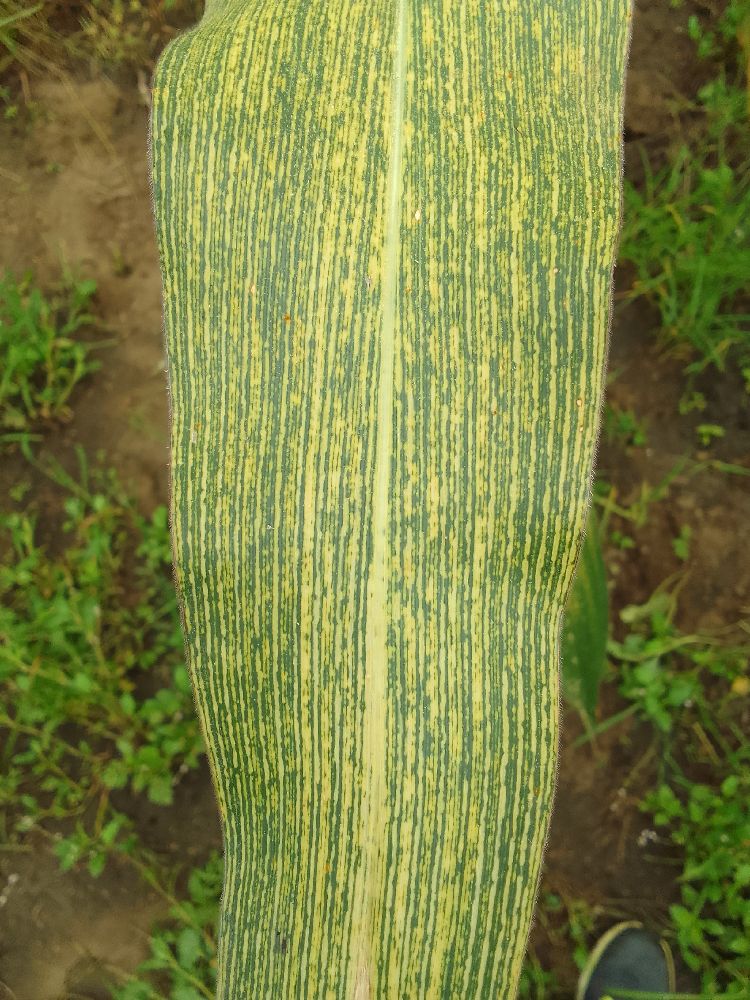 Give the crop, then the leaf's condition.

maize, maize streak virus
